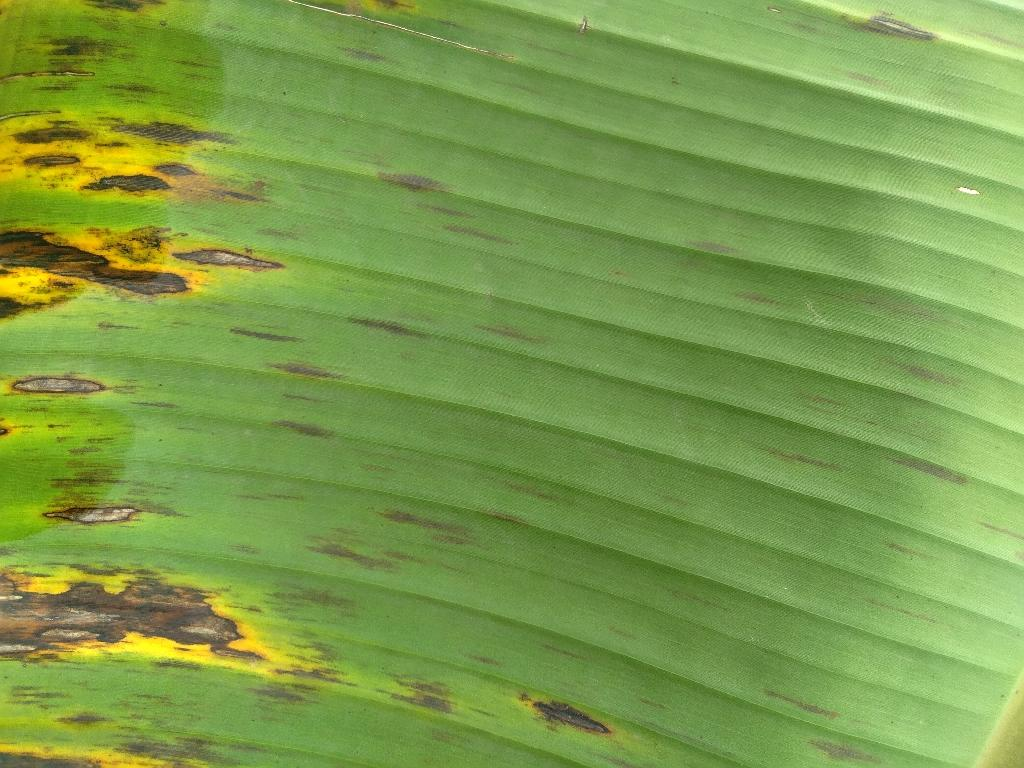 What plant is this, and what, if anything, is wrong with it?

banana, black sigatoka
